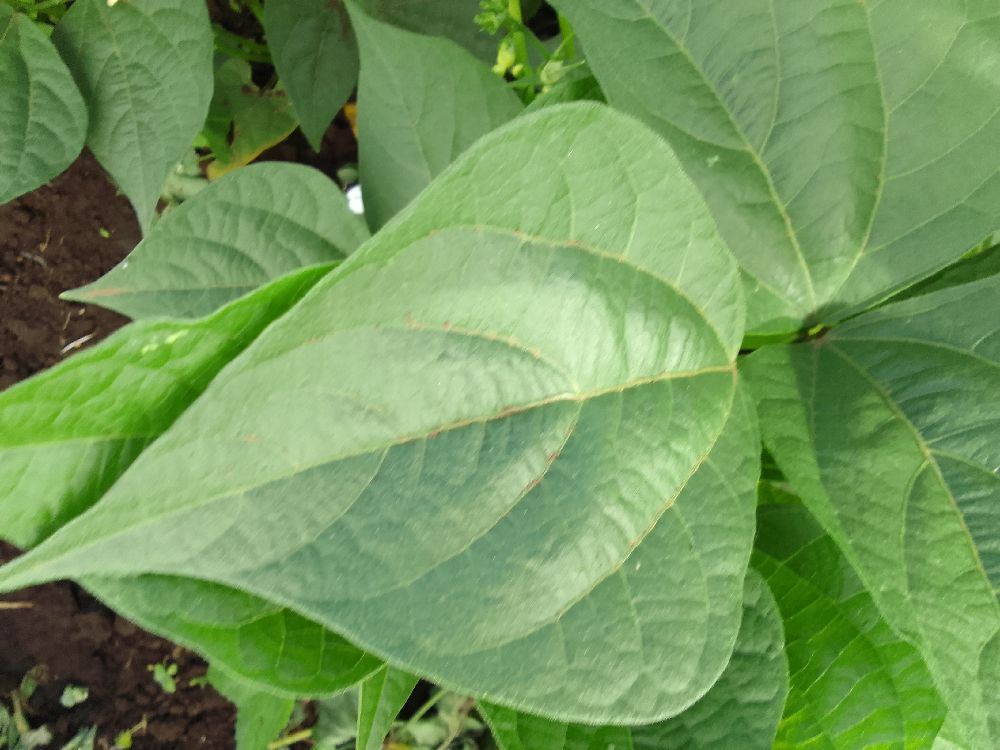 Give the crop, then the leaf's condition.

common bean, healthy
